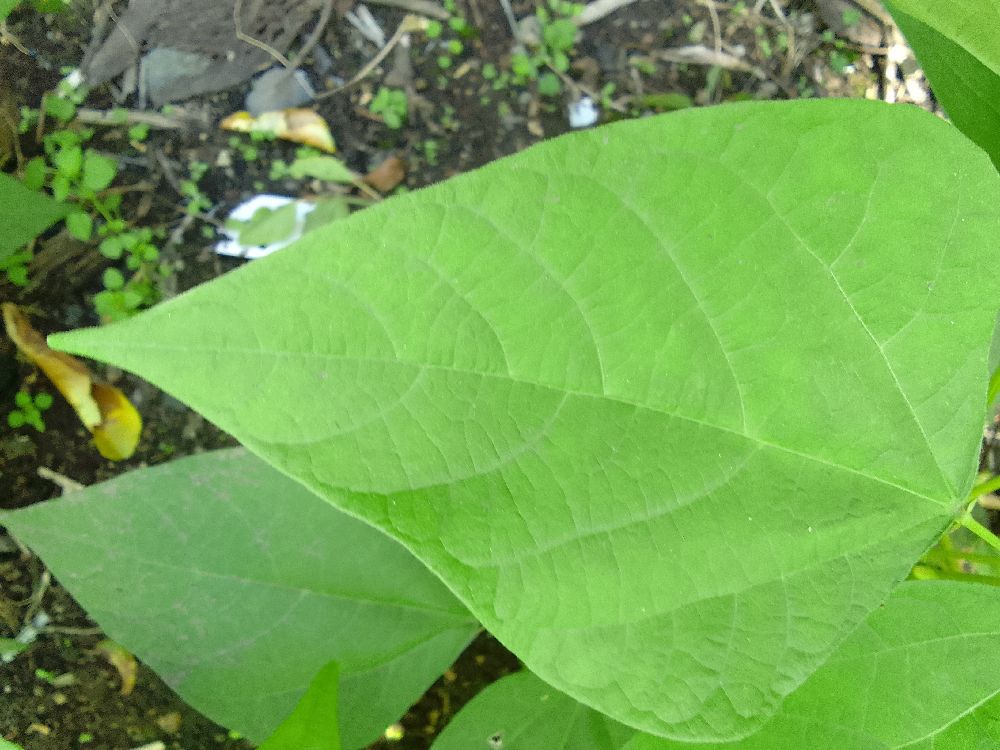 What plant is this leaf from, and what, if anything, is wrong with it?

common bean, healthy
